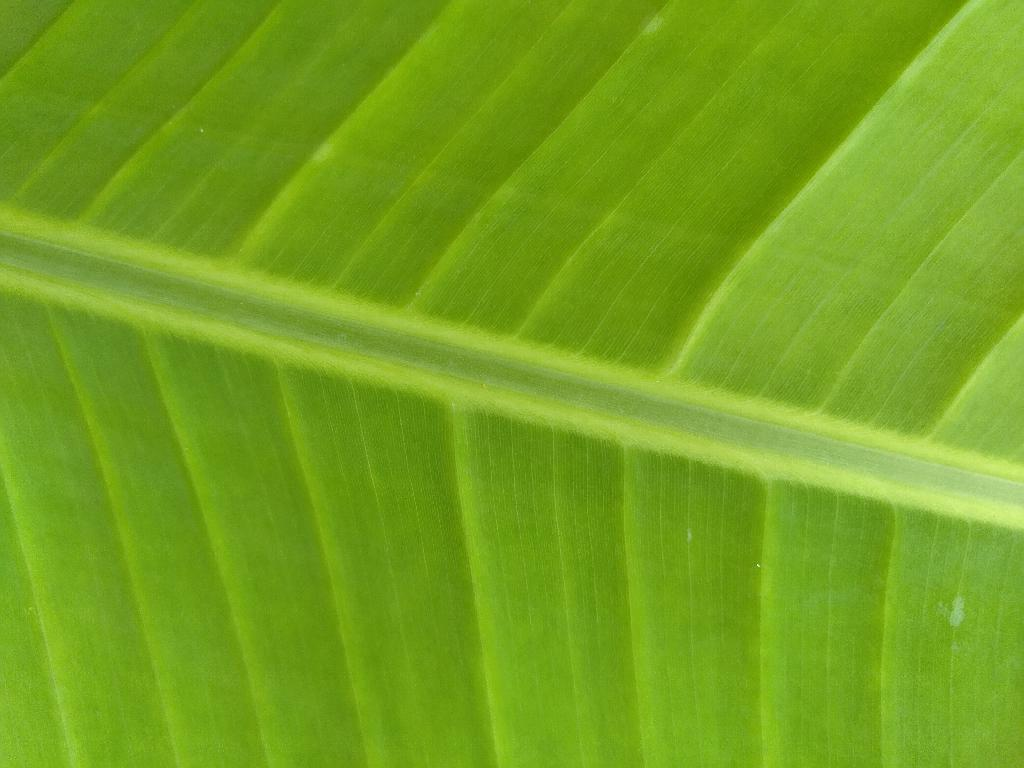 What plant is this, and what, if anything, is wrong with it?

banana, healthy
